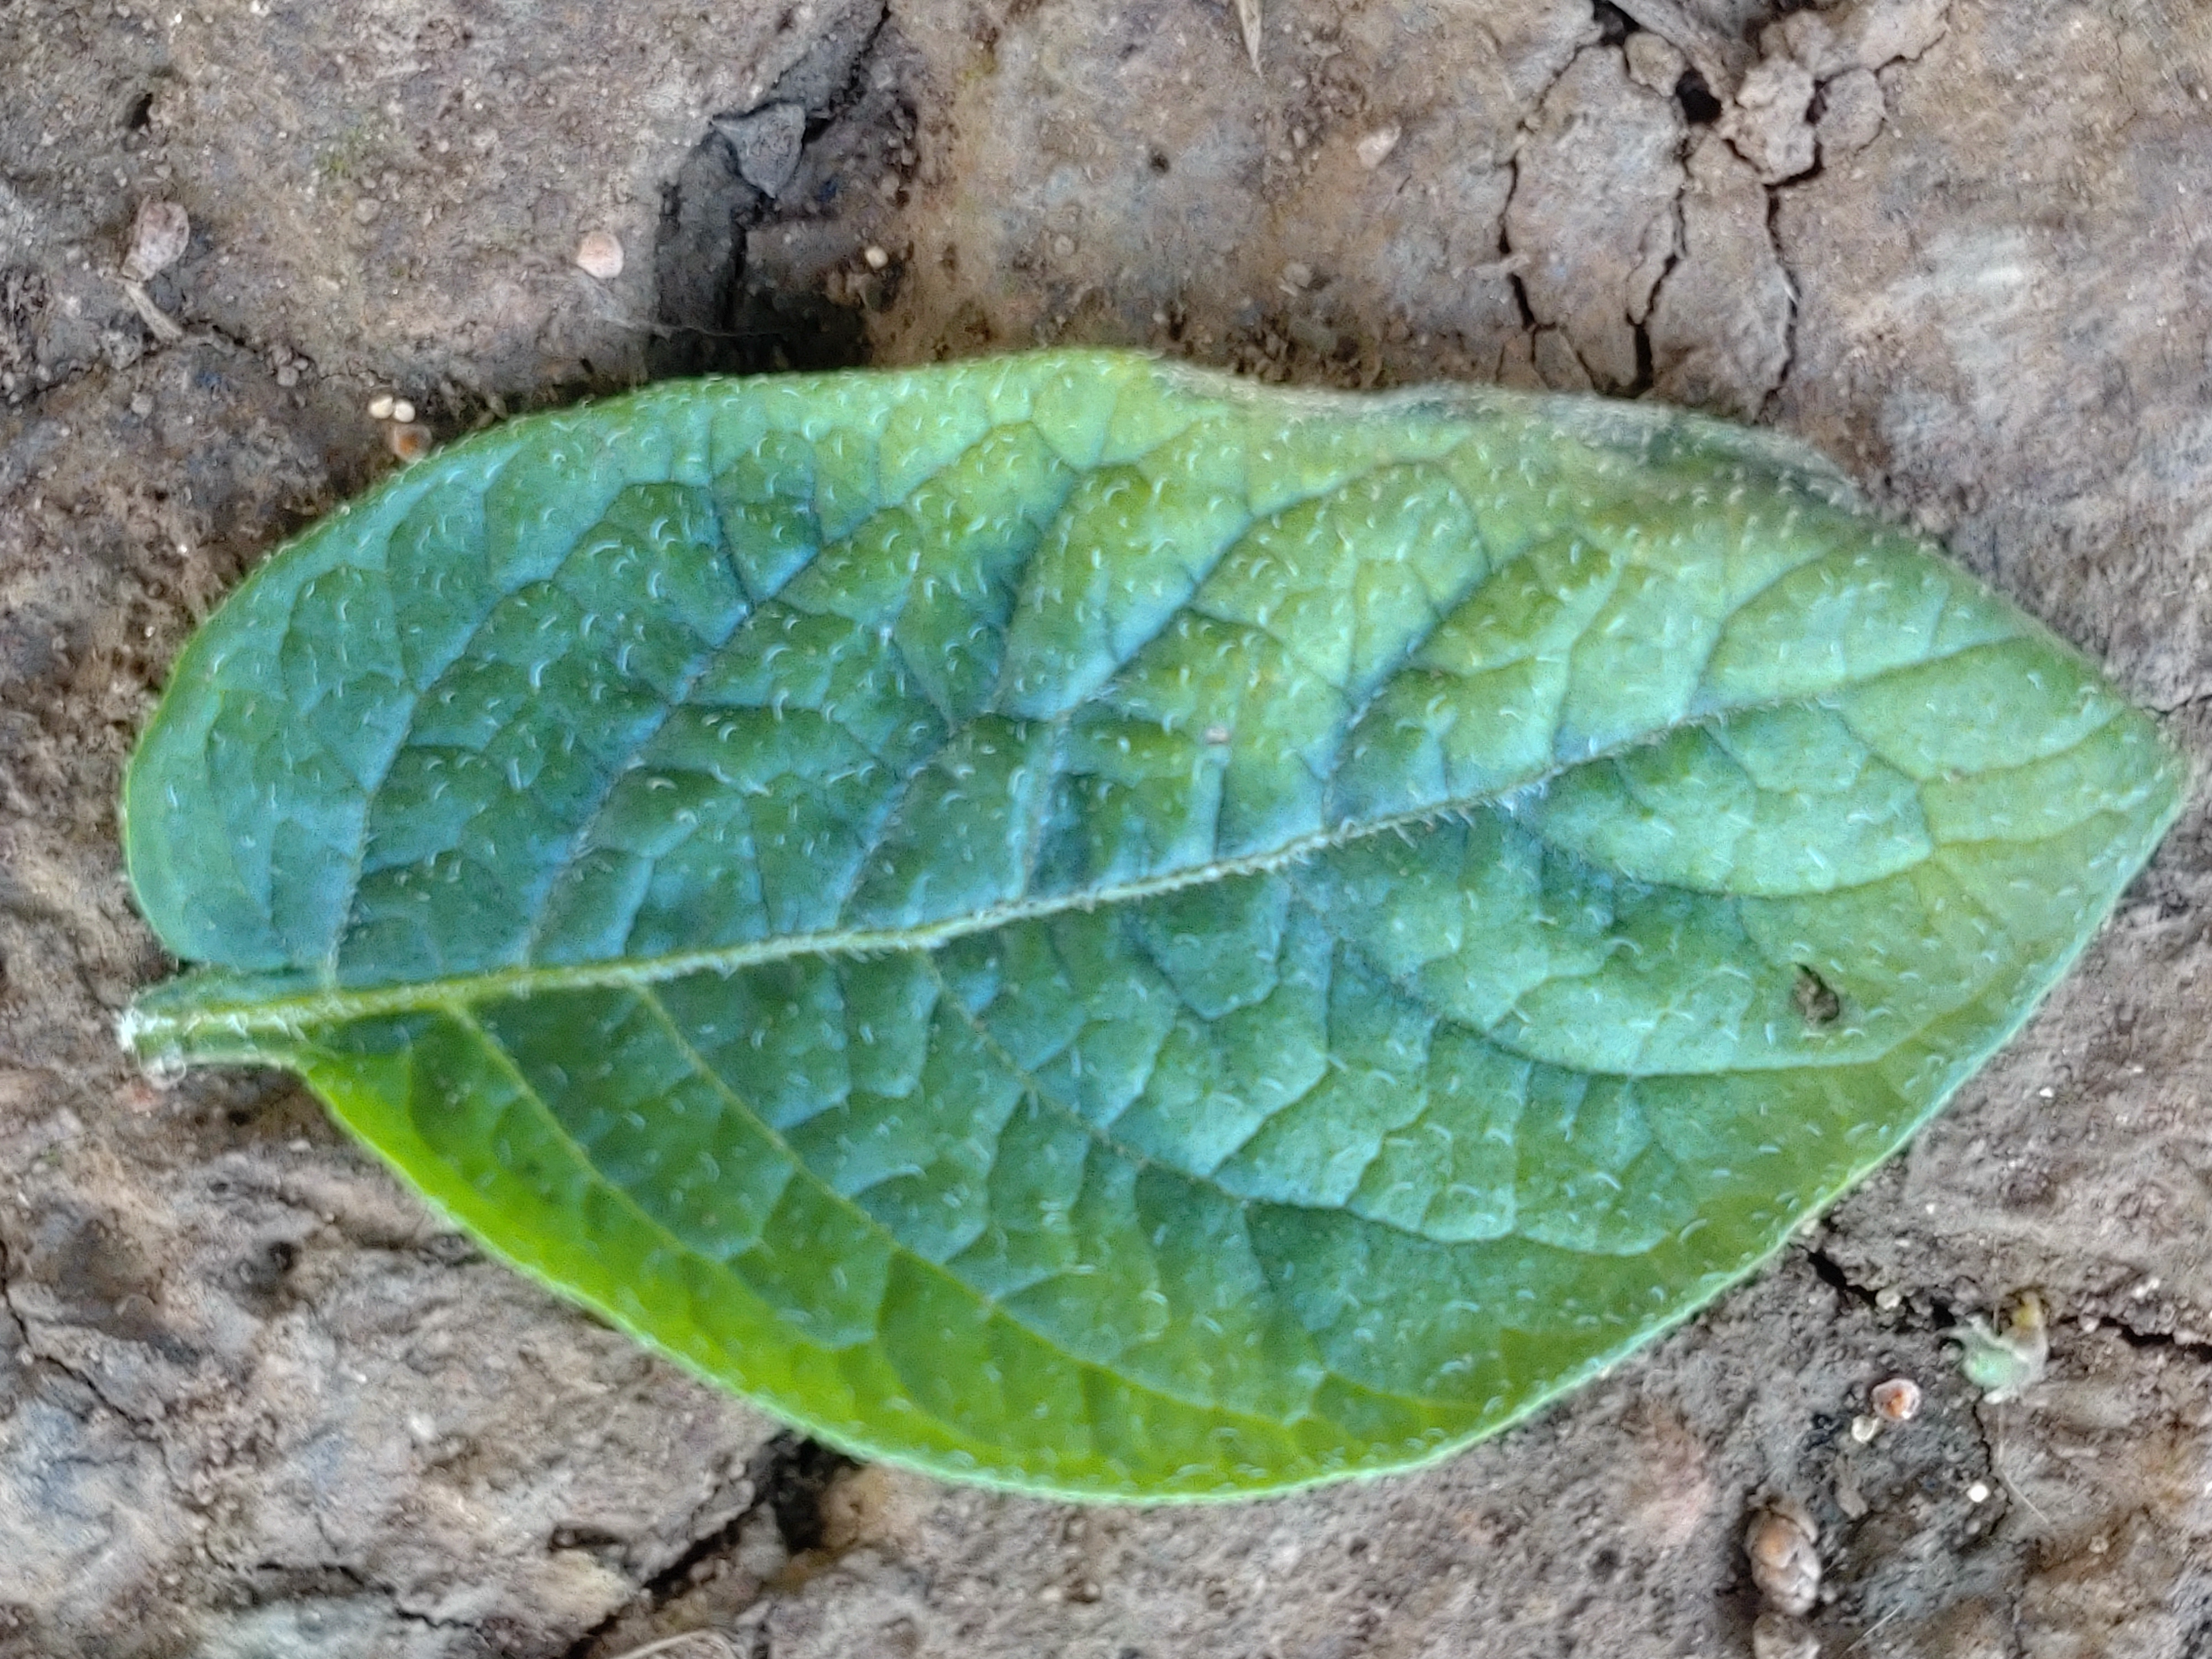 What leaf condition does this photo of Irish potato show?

early blight
